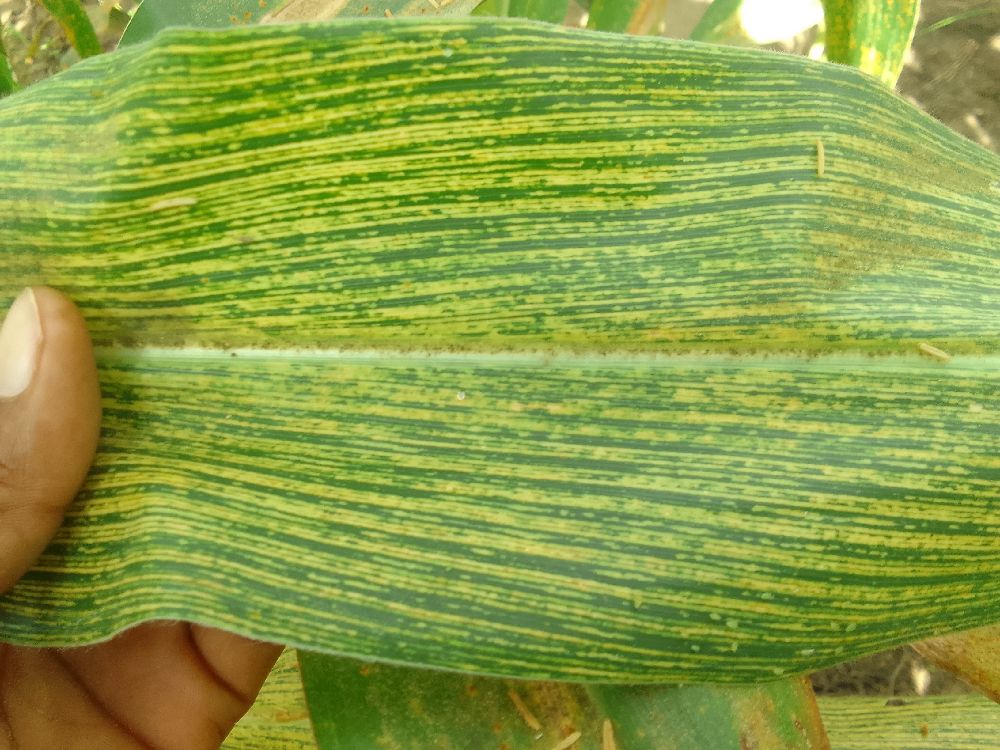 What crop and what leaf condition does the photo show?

maize, maize streak virus
